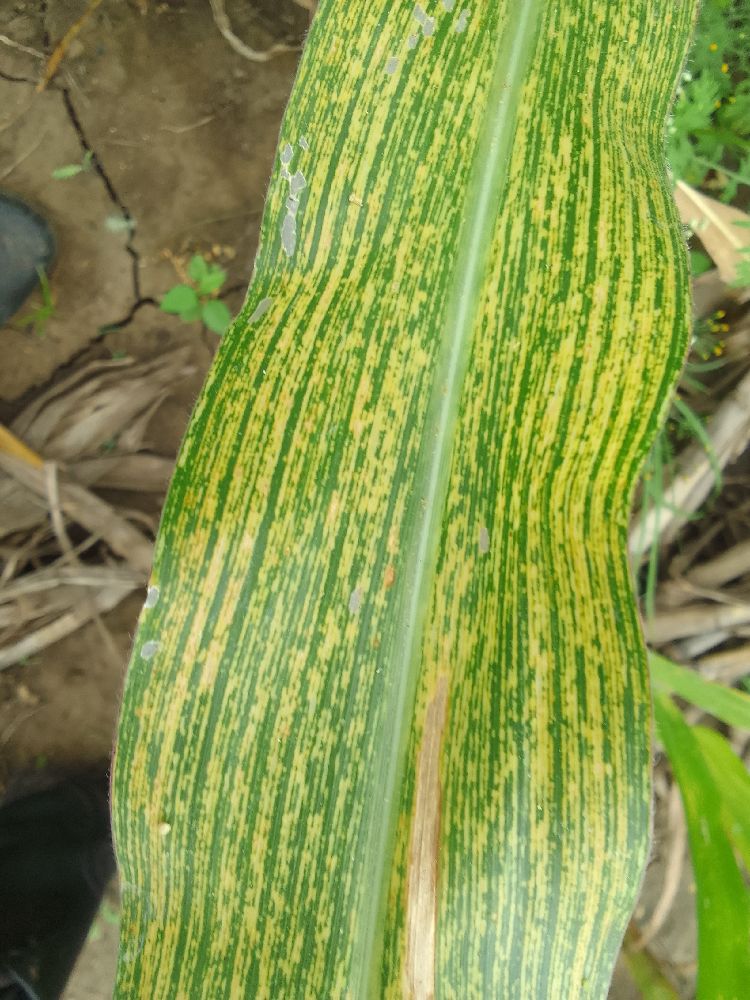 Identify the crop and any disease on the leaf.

maize, maize streak virus
